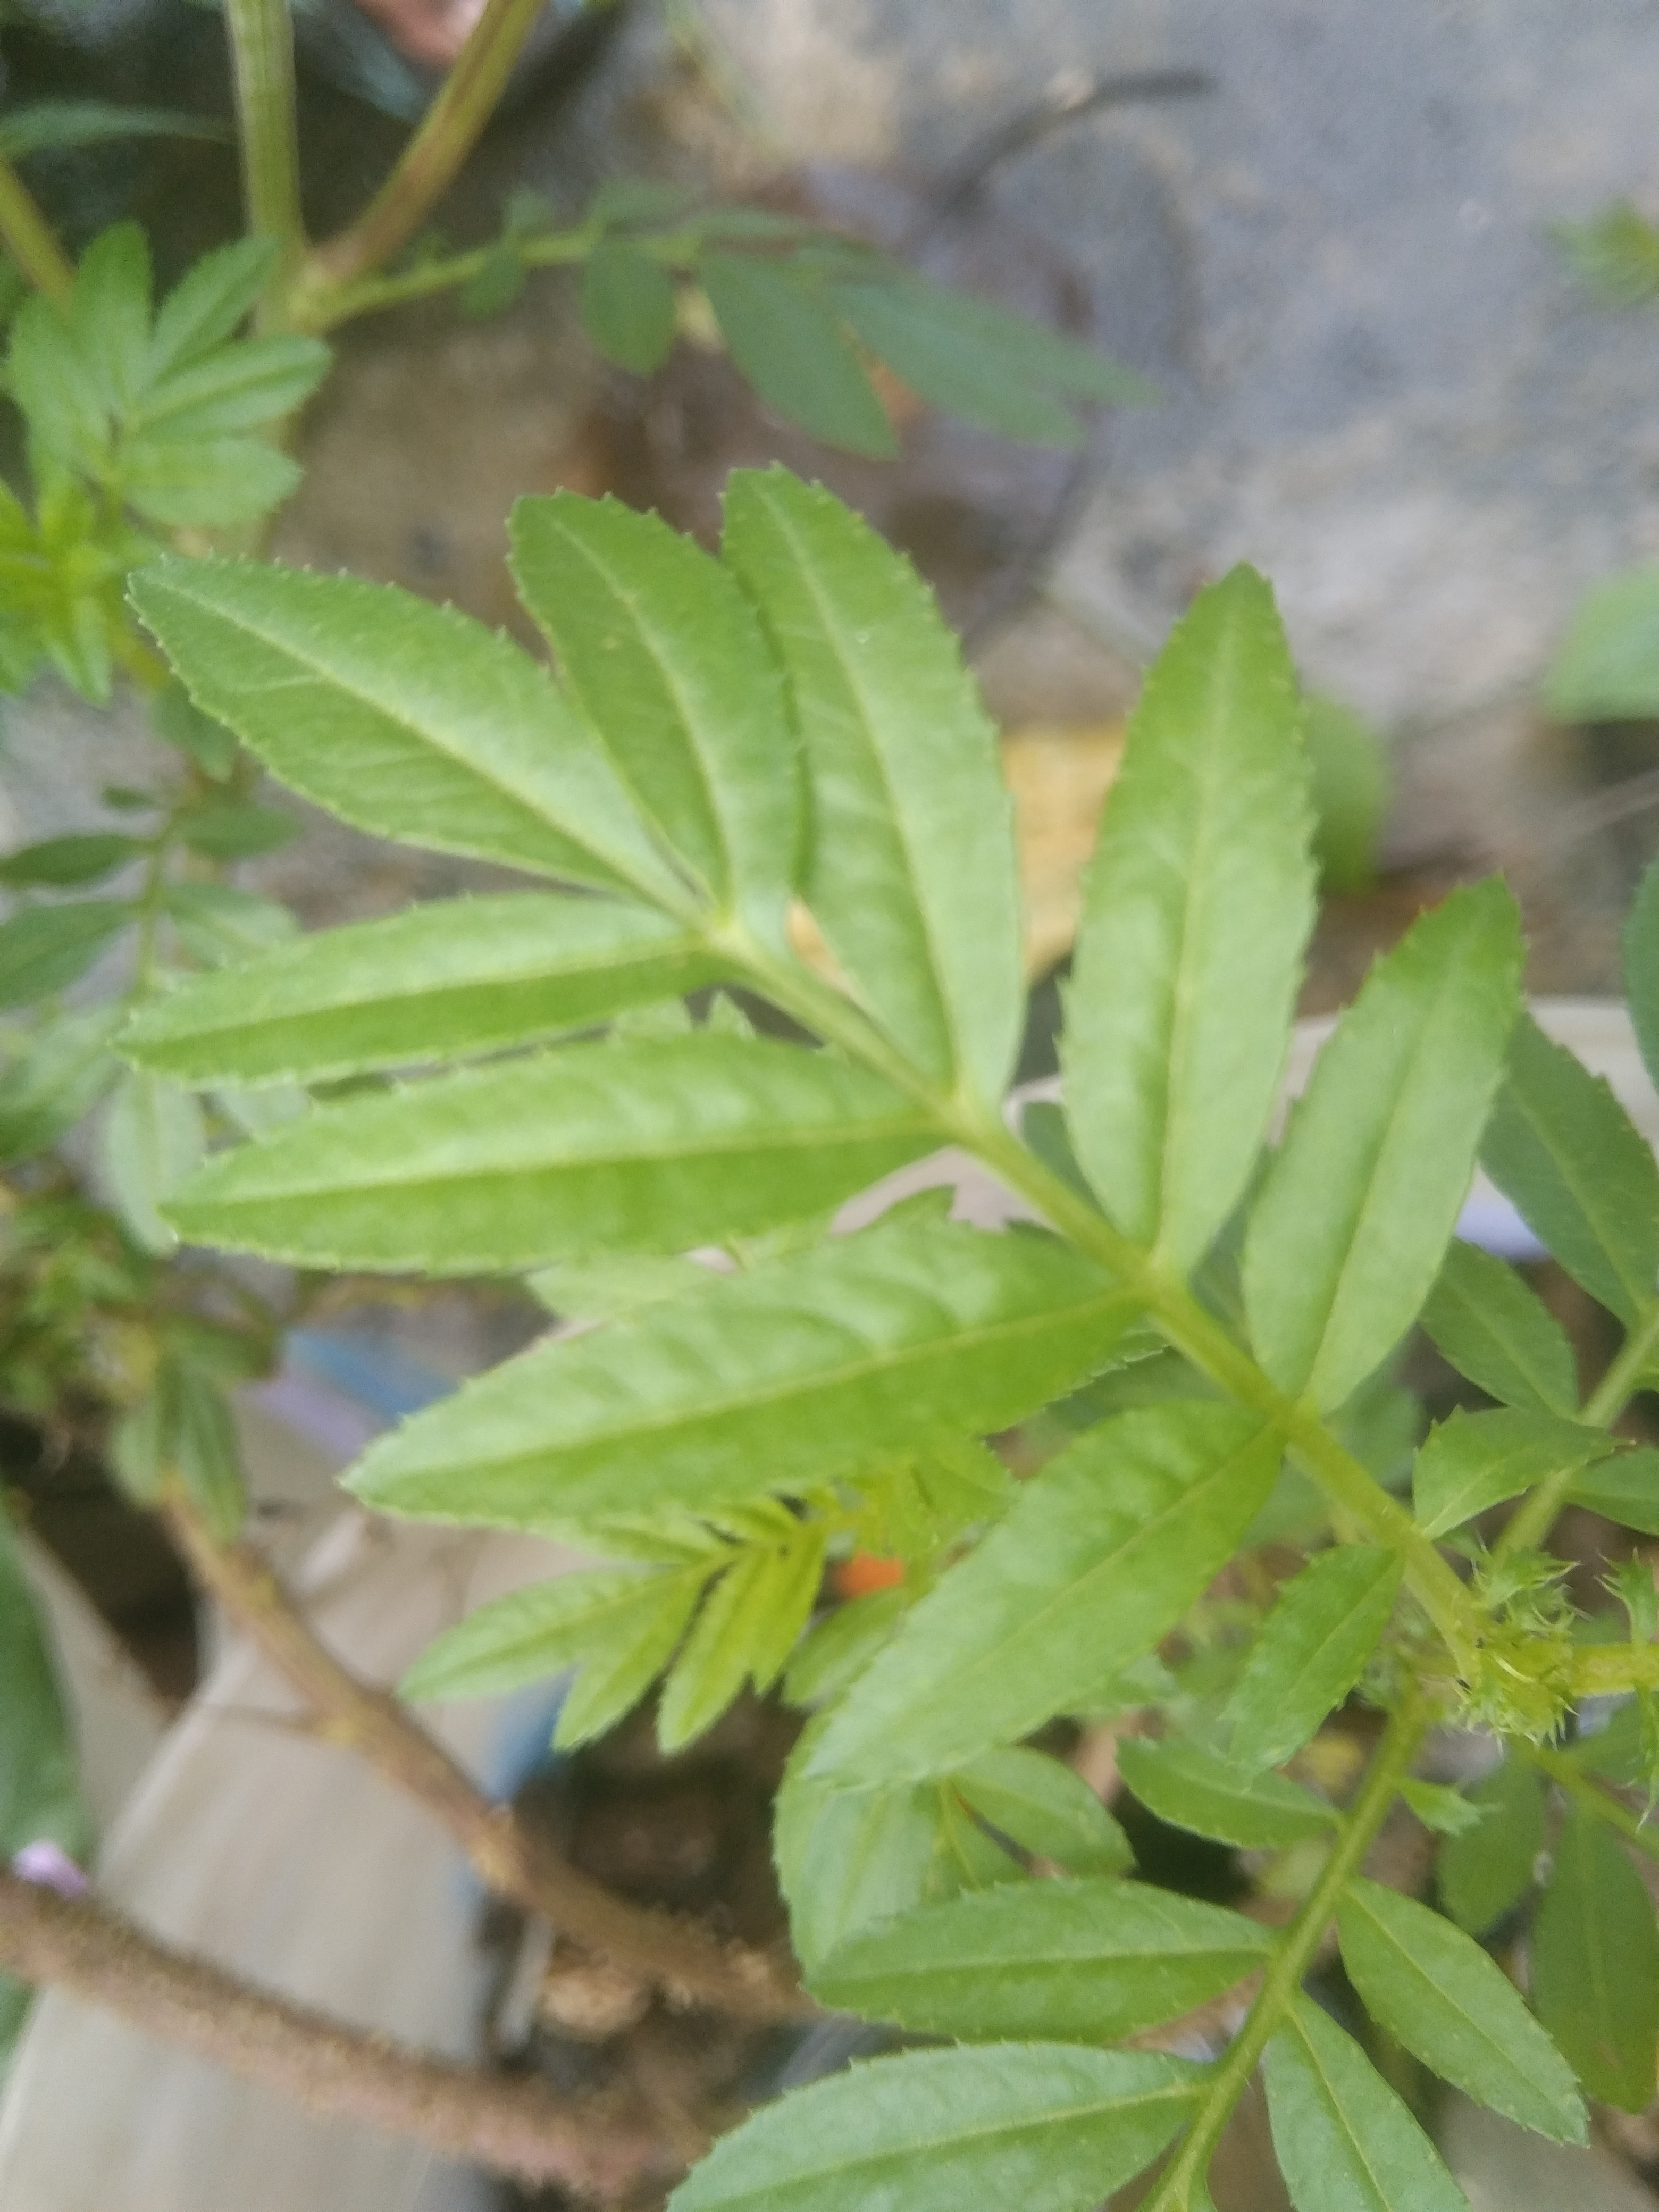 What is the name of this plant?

marigold
